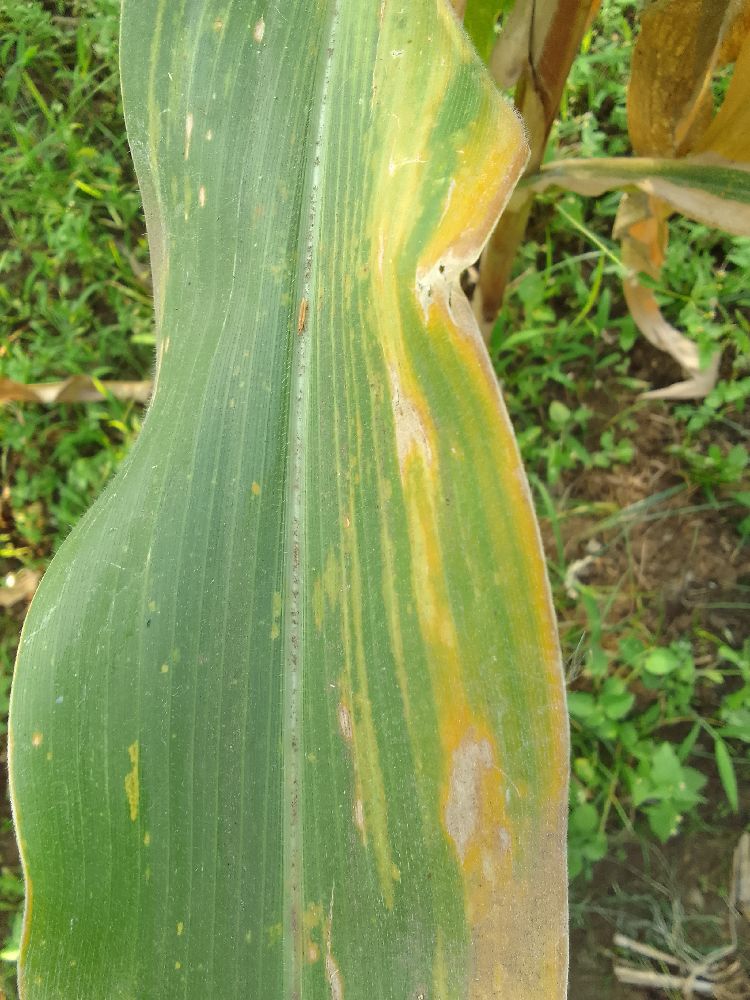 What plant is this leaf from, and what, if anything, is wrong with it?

maize, maize lethal necrosis
